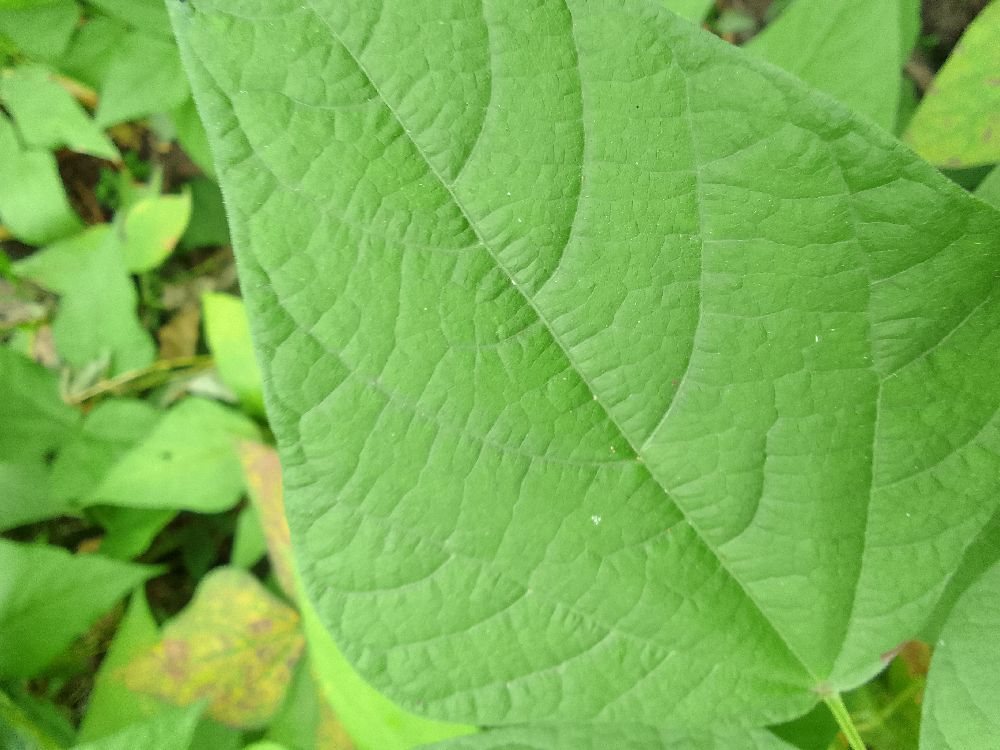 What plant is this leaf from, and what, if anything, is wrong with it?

common bean, healthy
